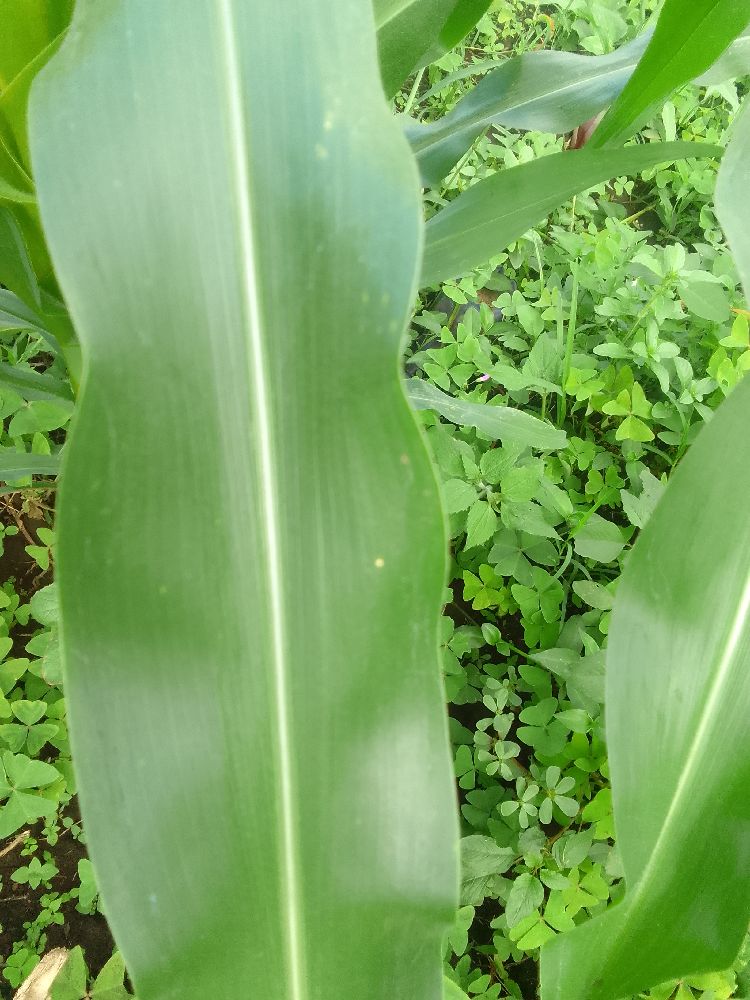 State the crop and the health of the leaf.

maize, healthy
